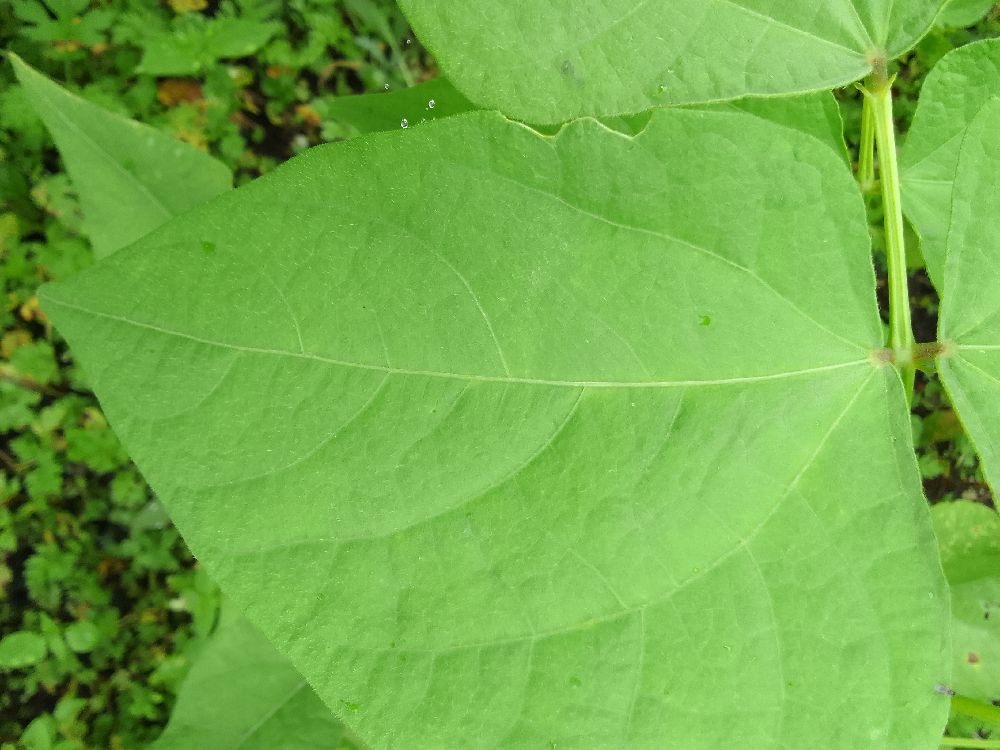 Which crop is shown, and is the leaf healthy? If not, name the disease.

common bean, healthy
